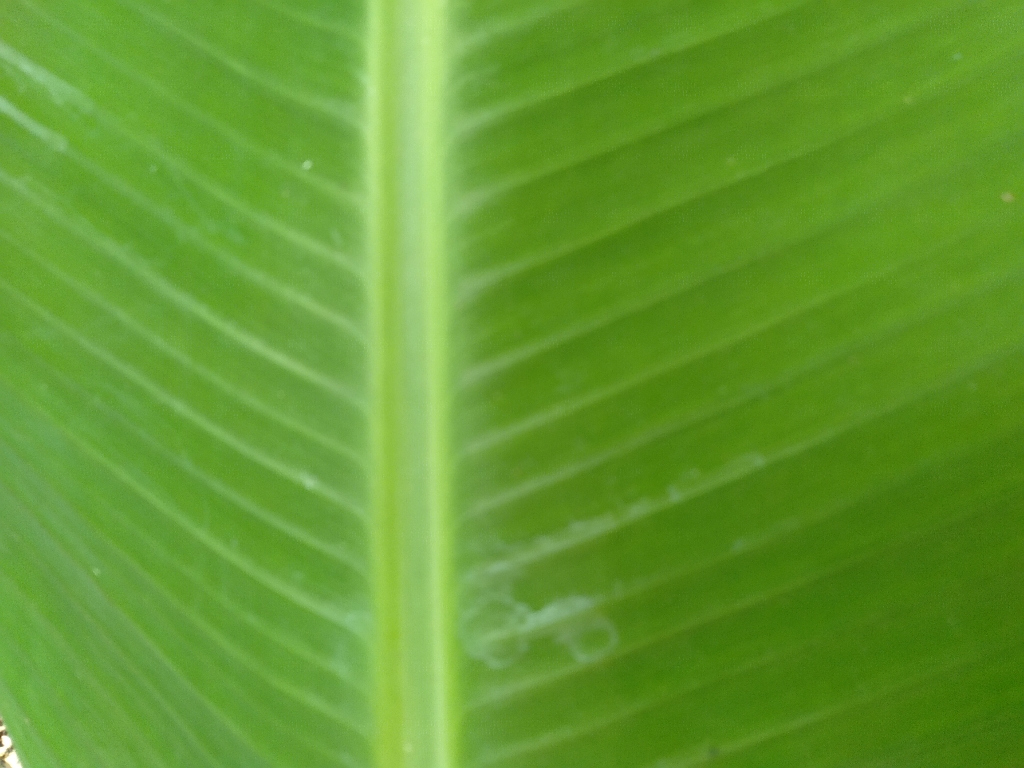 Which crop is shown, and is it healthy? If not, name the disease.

banana, healthy
